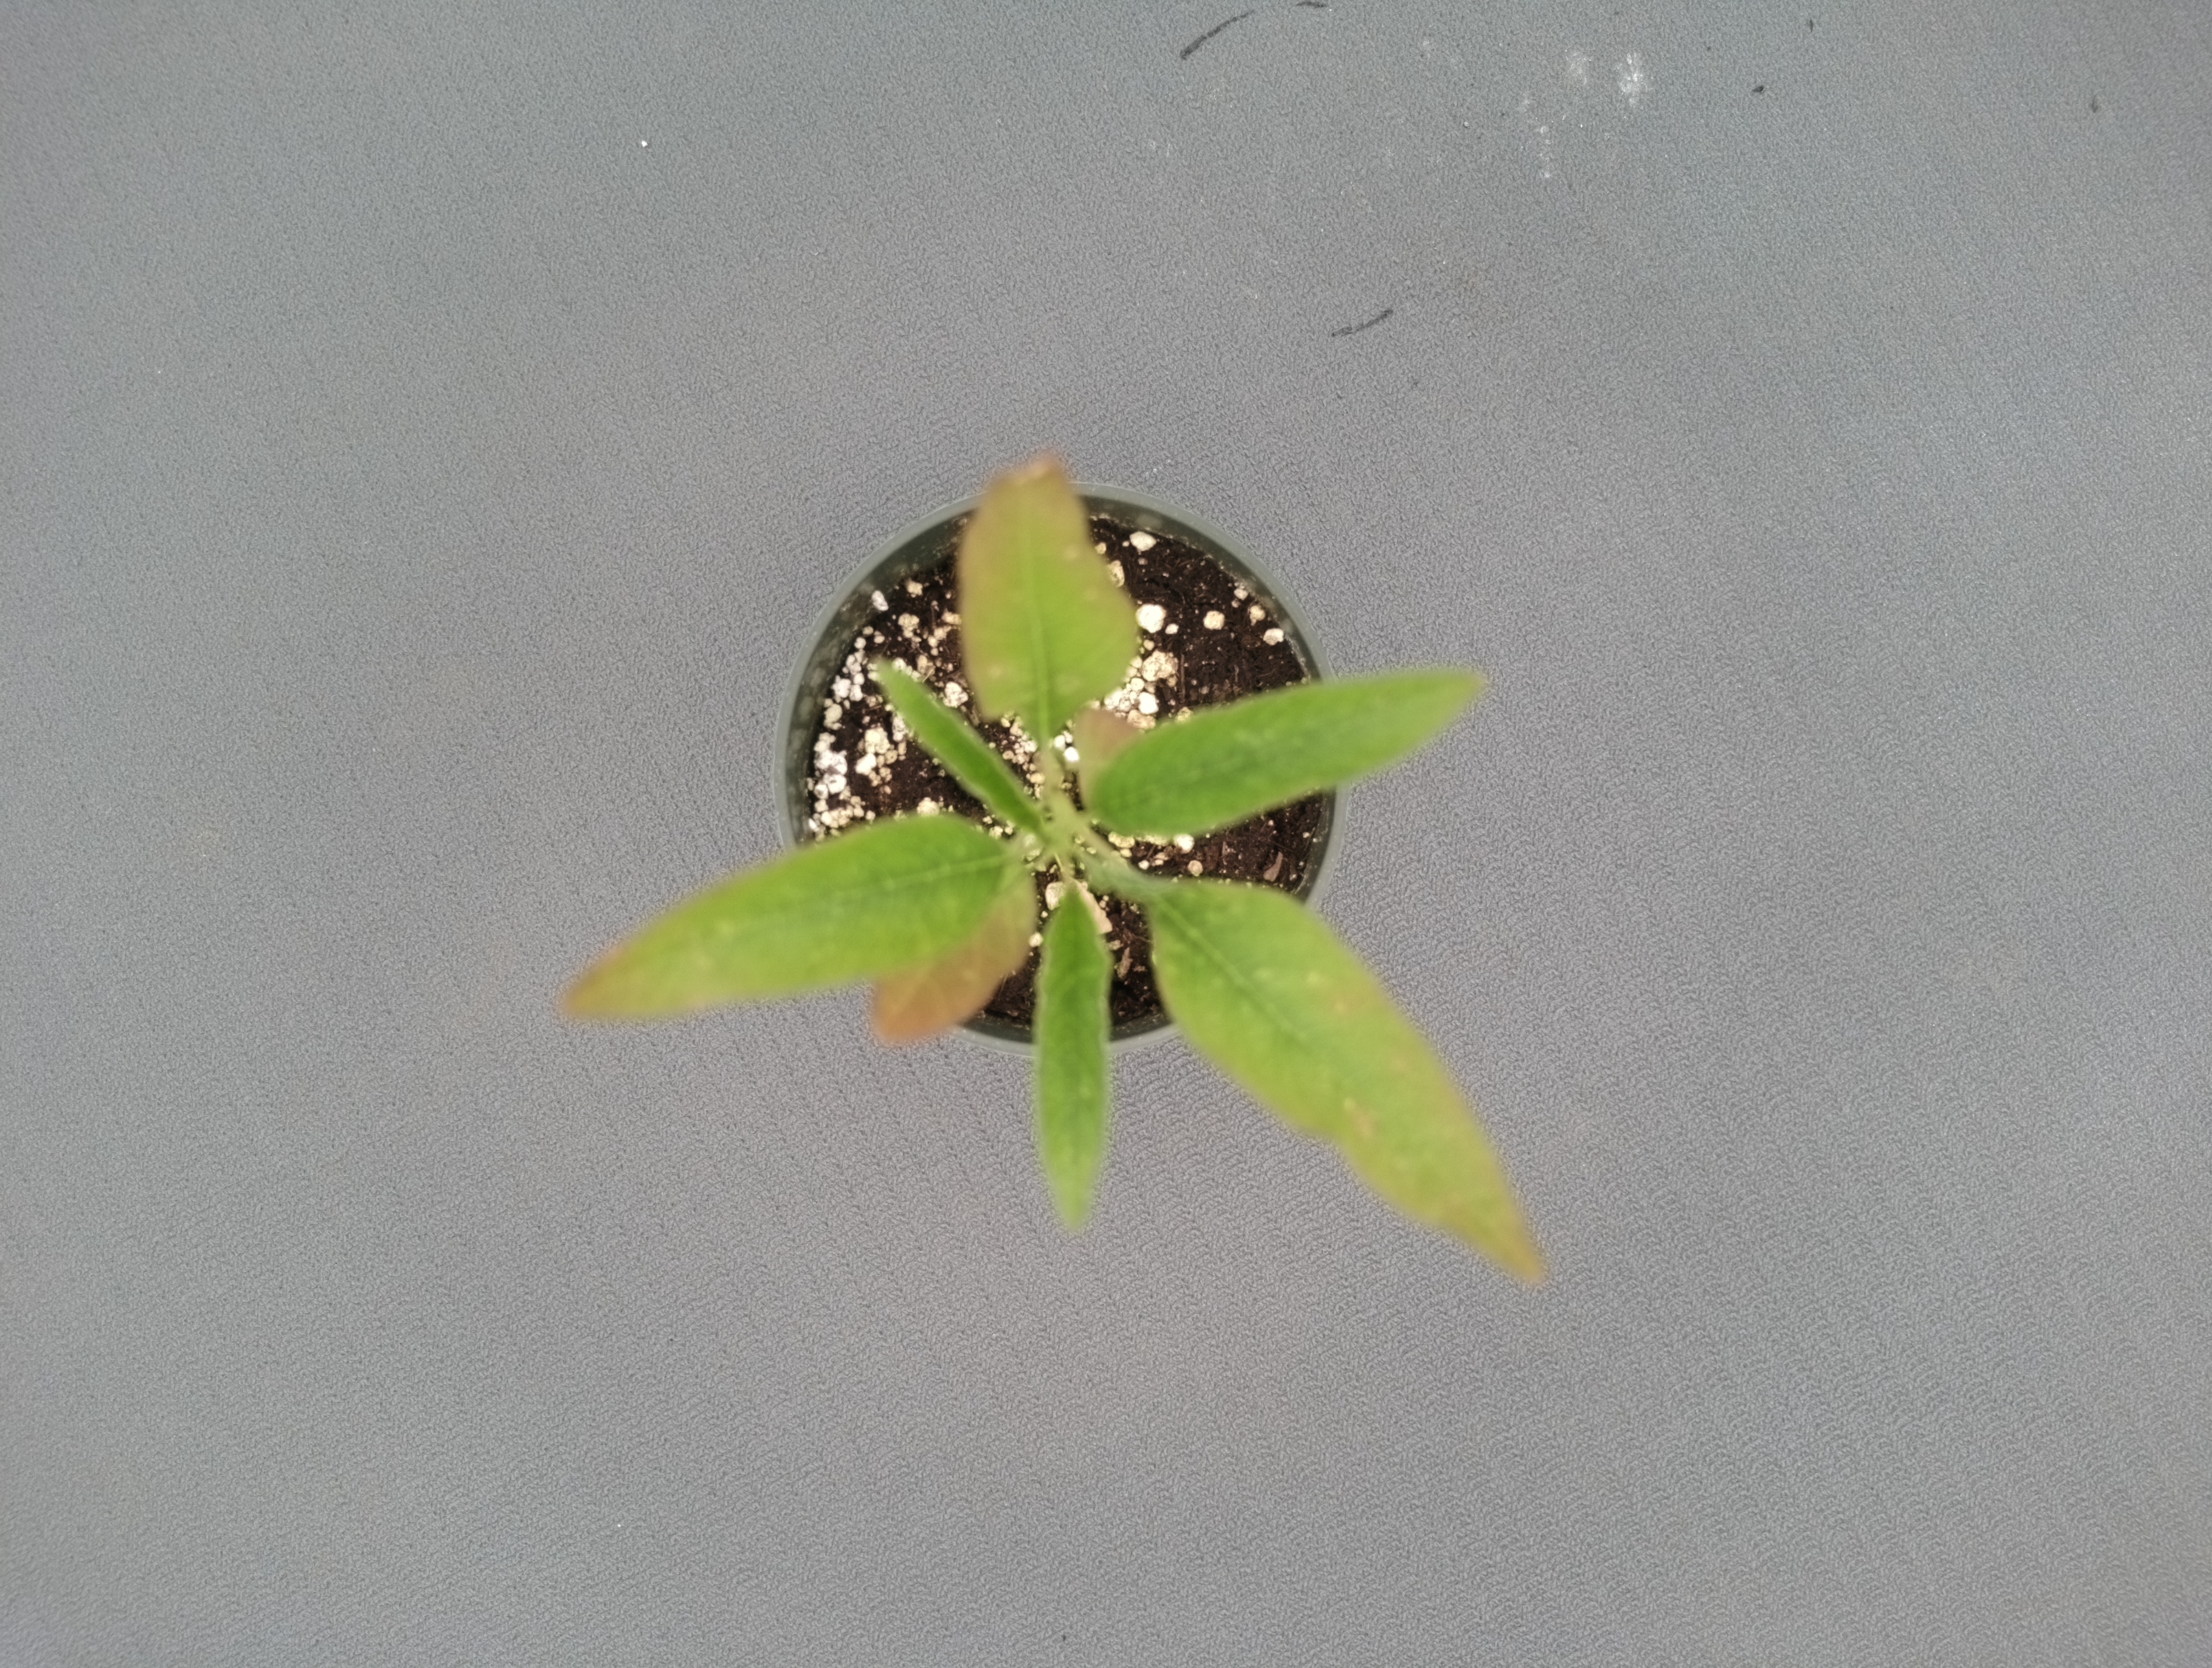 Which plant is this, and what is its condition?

waterhemp, chlorosis only
